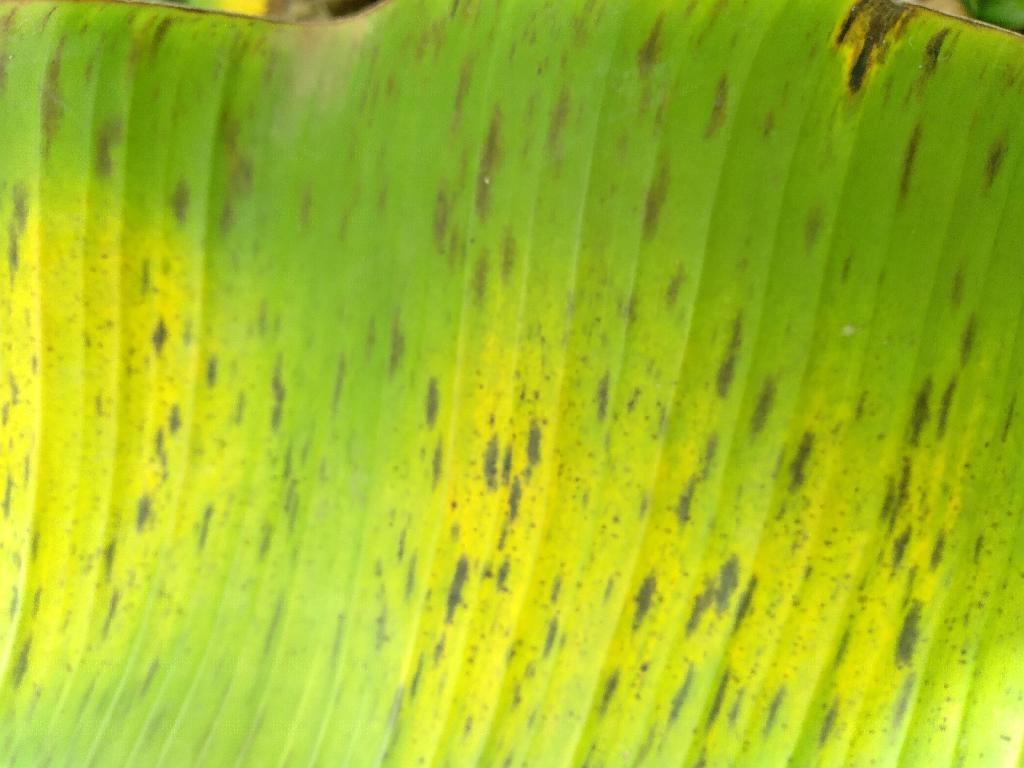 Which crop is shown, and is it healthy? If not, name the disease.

banana, black sigatoka
